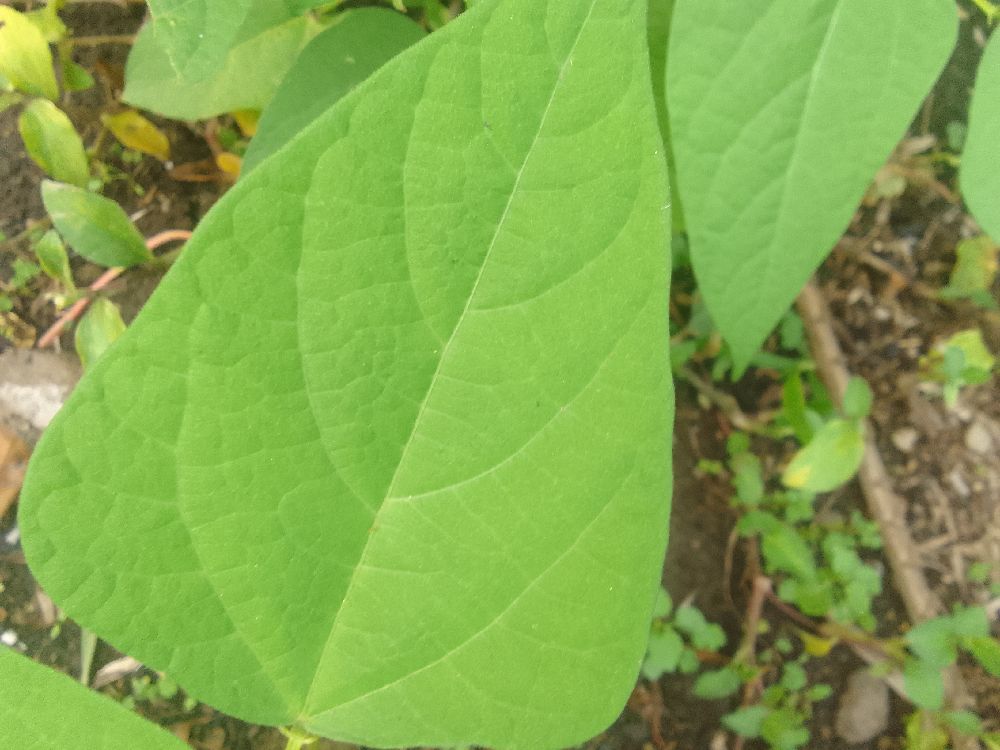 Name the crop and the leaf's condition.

common bean, healthy
